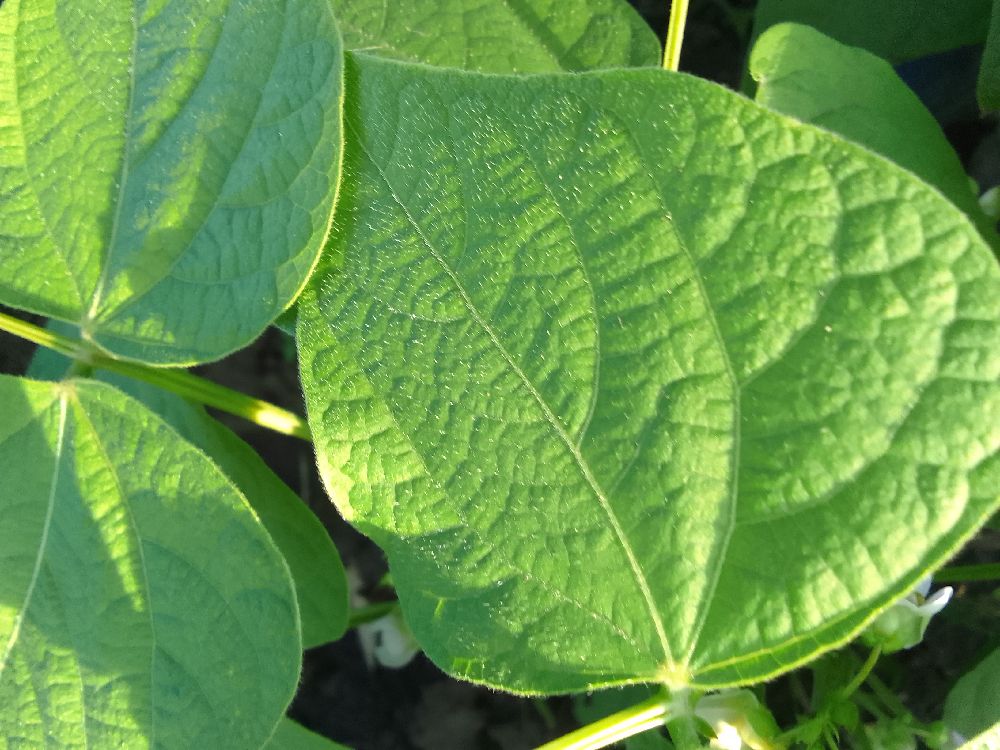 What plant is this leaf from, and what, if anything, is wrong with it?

common bean, healthy
